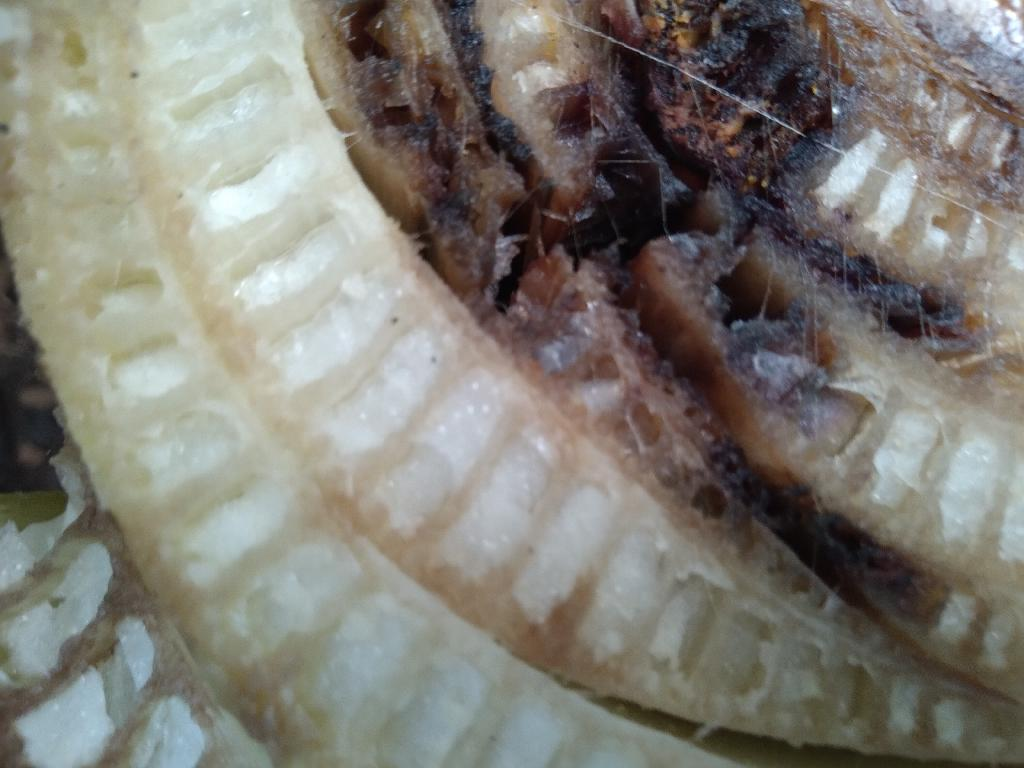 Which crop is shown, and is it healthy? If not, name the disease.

banana, fusarium wilt race 1
